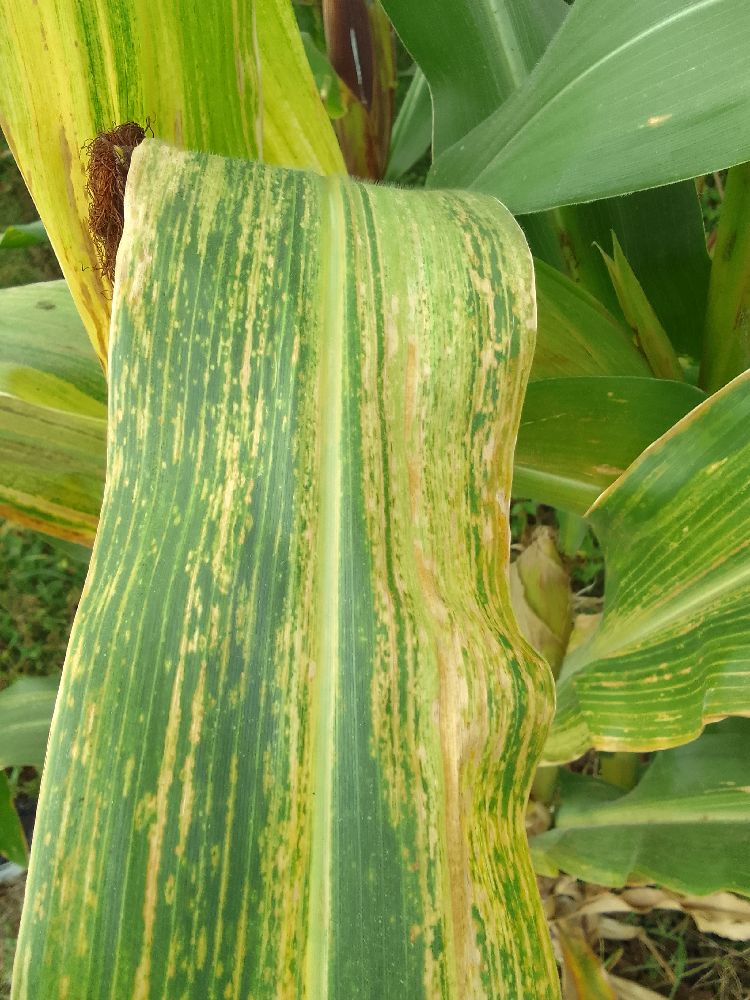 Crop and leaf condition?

maize, maize lethal necrosis
